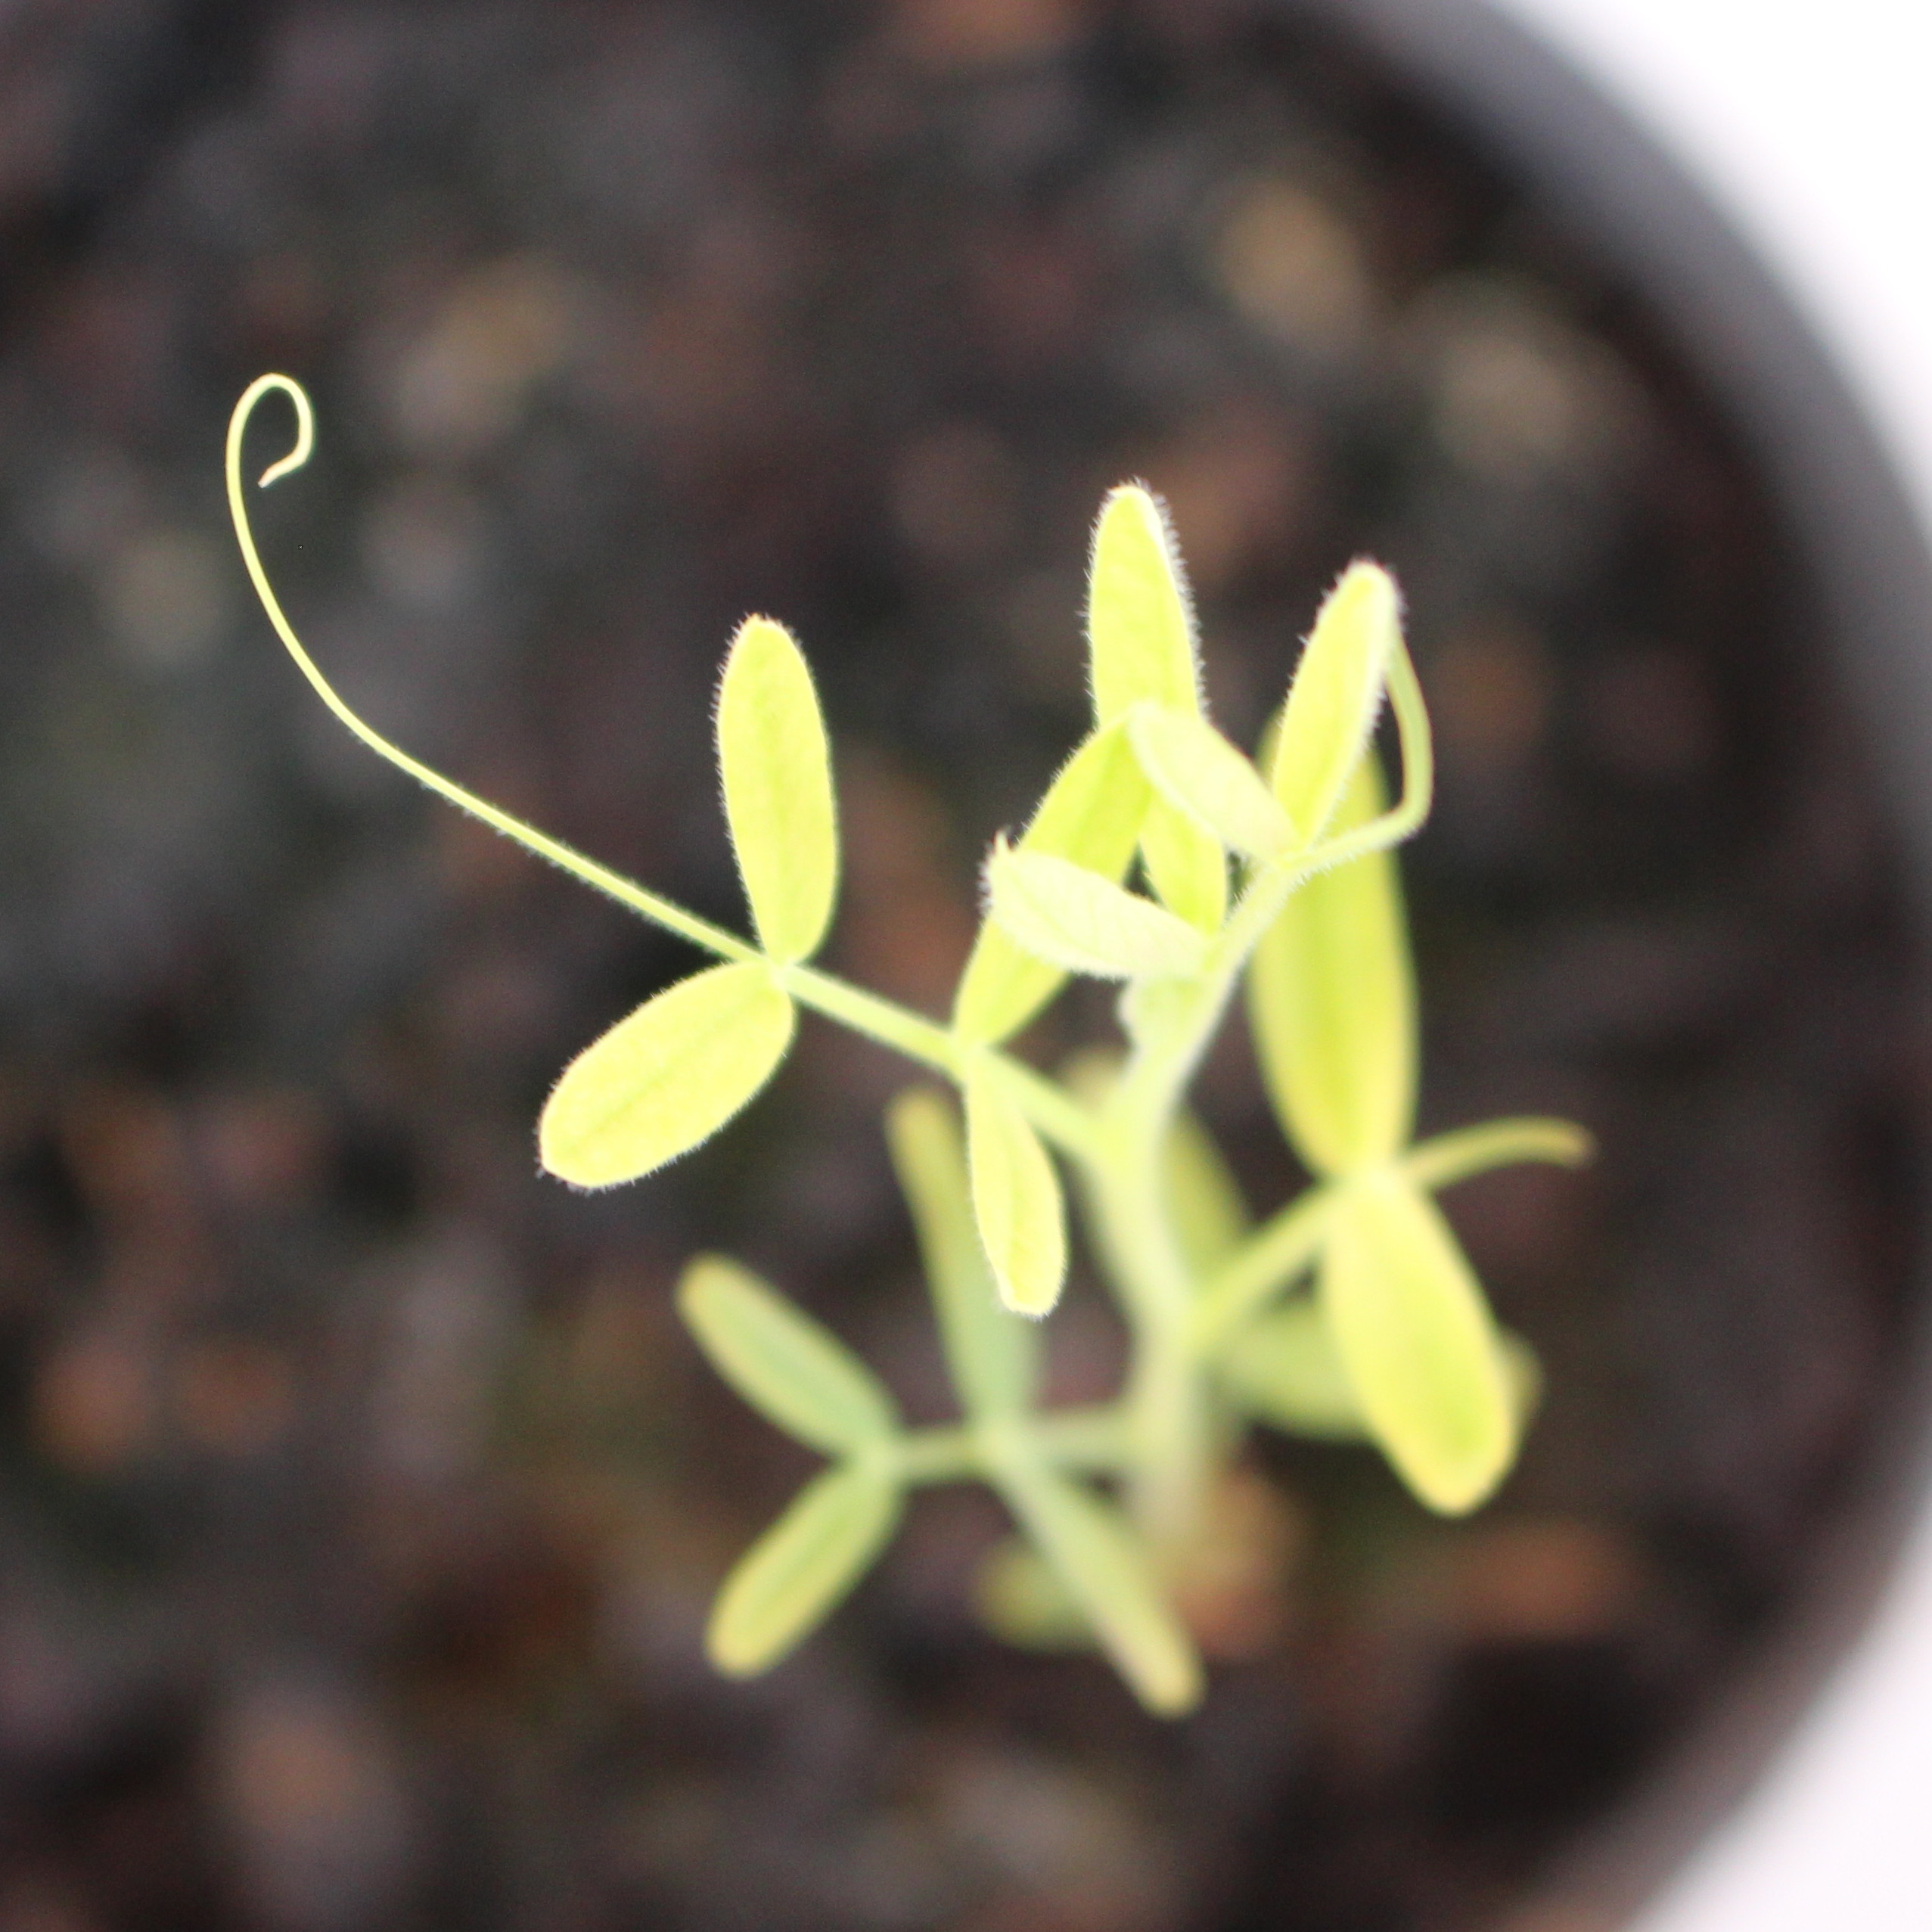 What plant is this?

Vicia sativa
